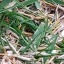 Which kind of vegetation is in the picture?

grass
